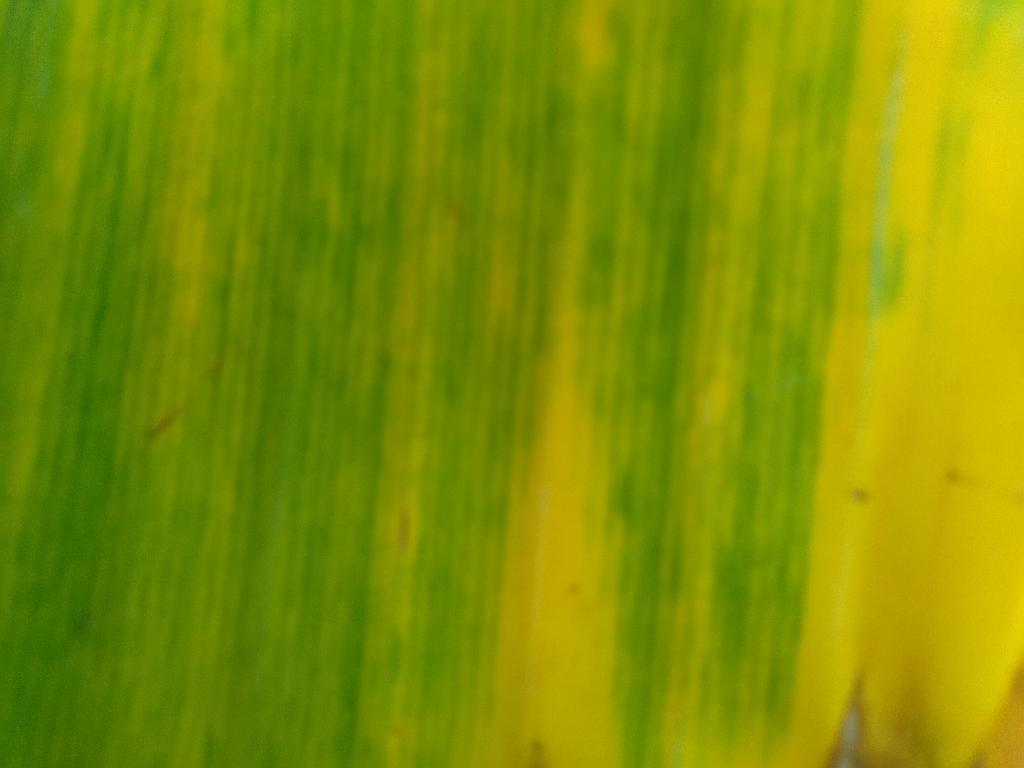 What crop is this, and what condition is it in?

banana, fusarium wilt race 1
